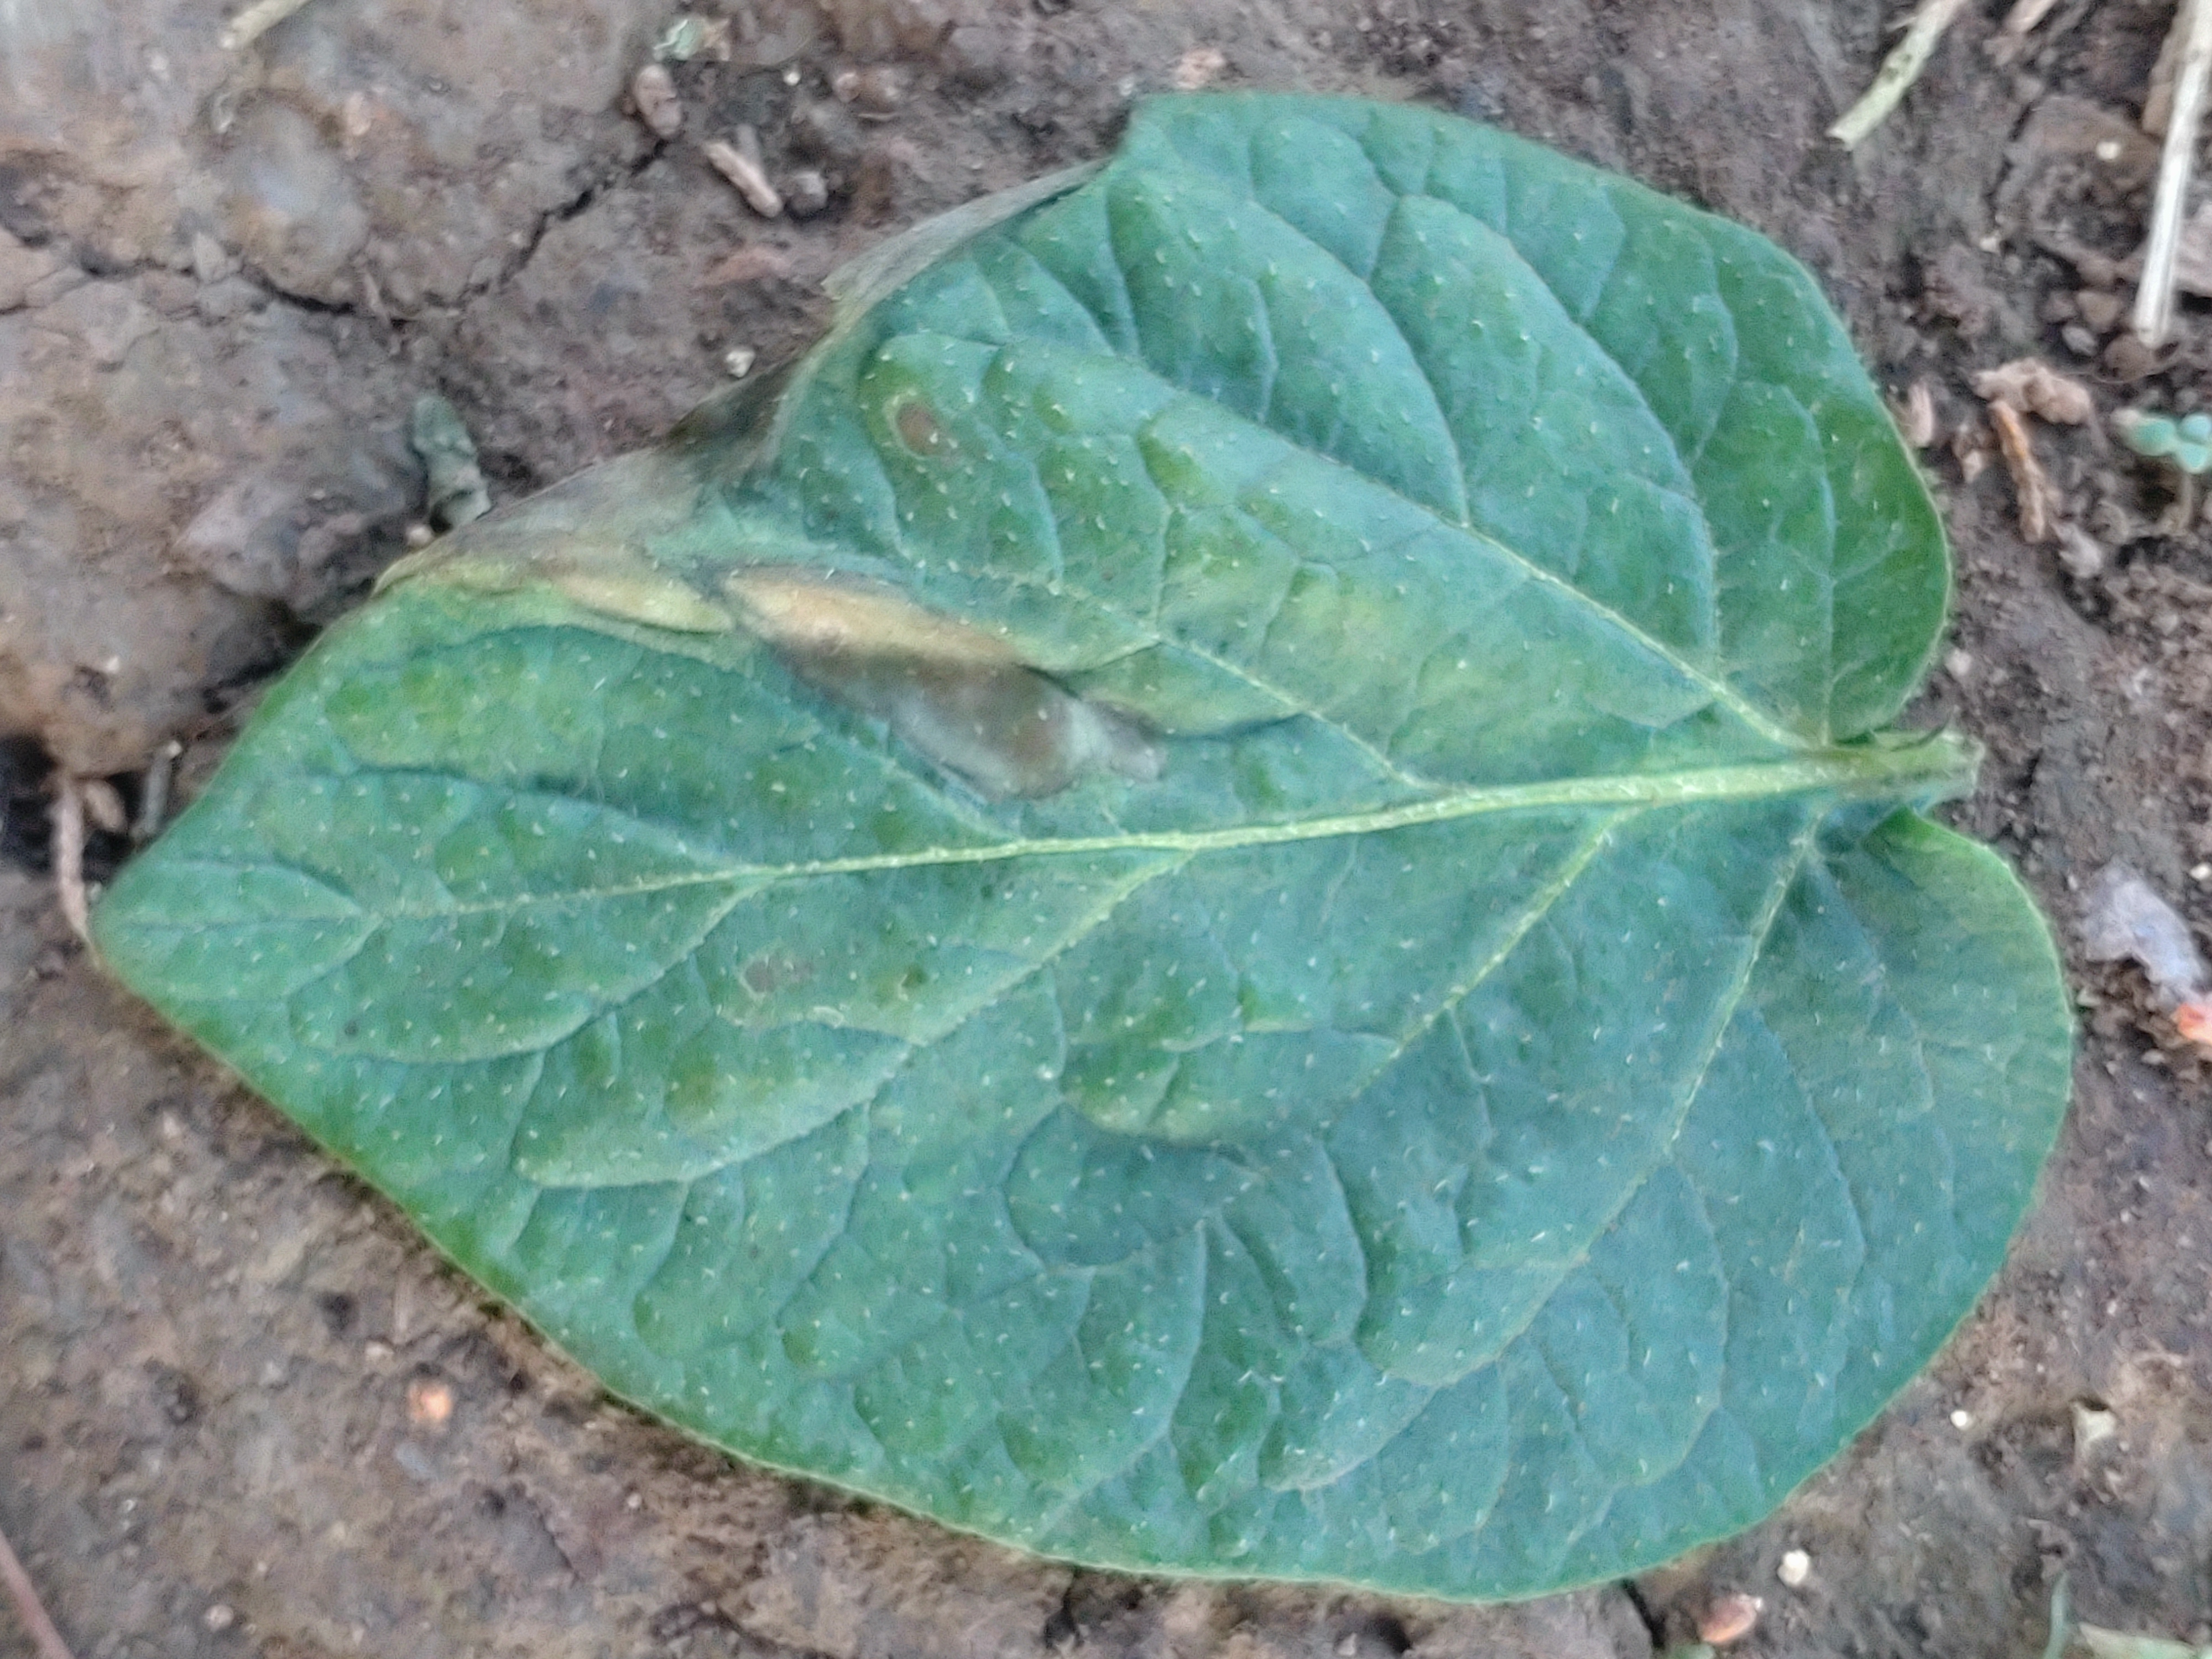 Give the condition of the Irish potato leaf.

early blight
